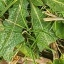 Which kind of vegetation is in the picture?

structured weed
